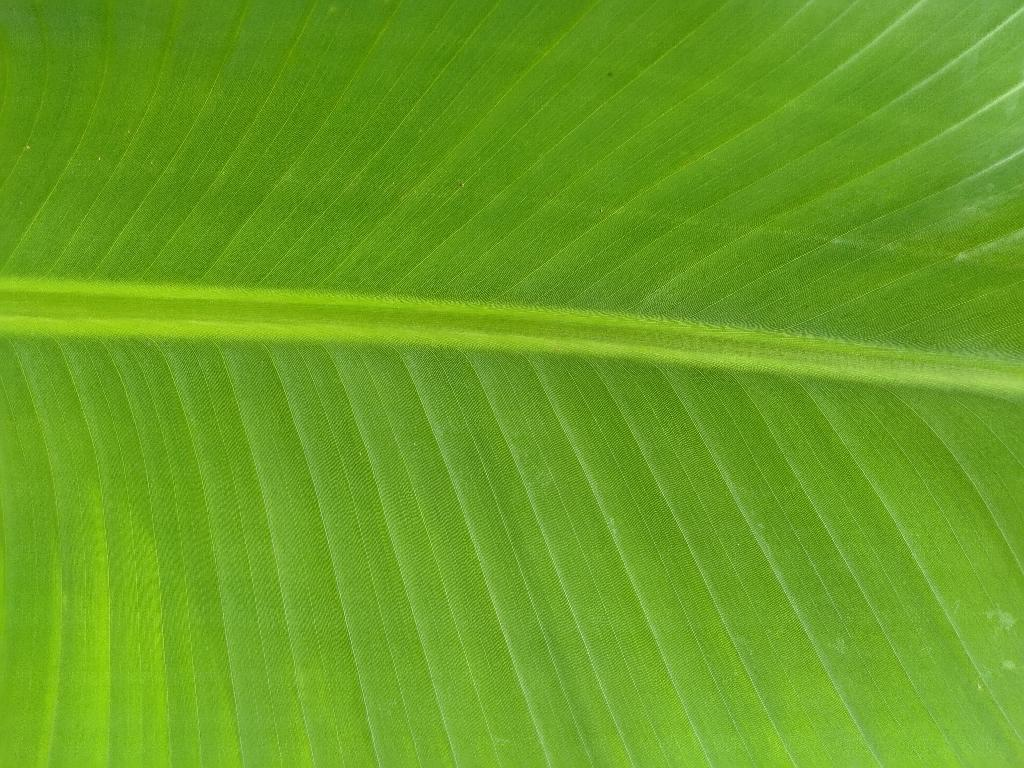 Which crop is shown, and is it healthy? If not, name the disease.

banana, healthy
